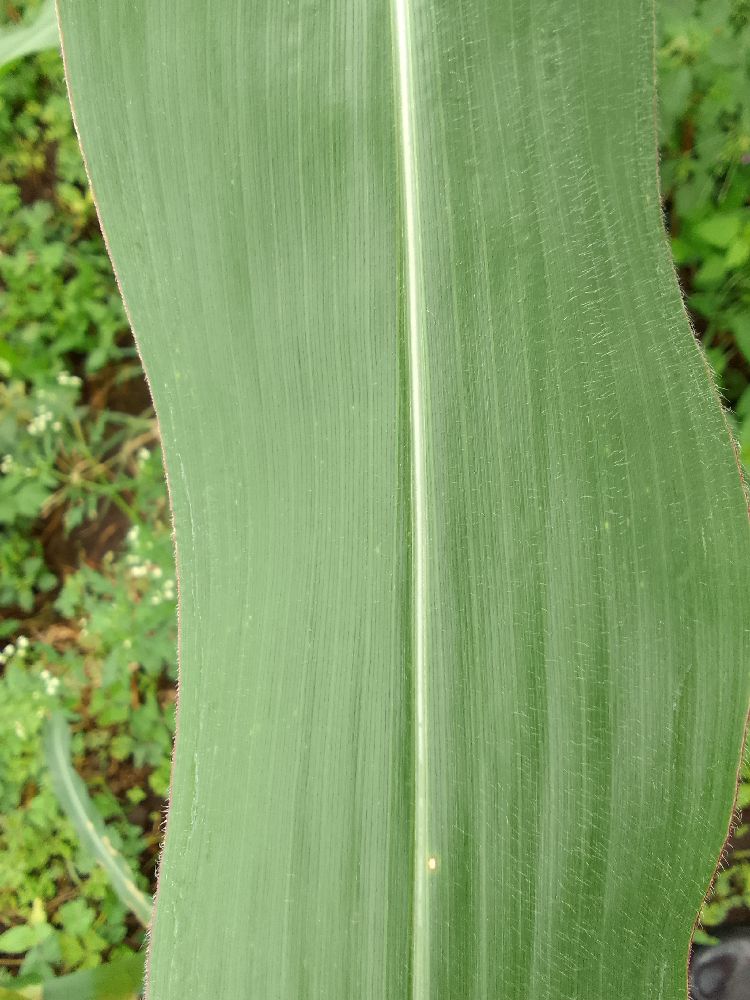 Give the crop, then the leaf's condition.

maize, healthy
